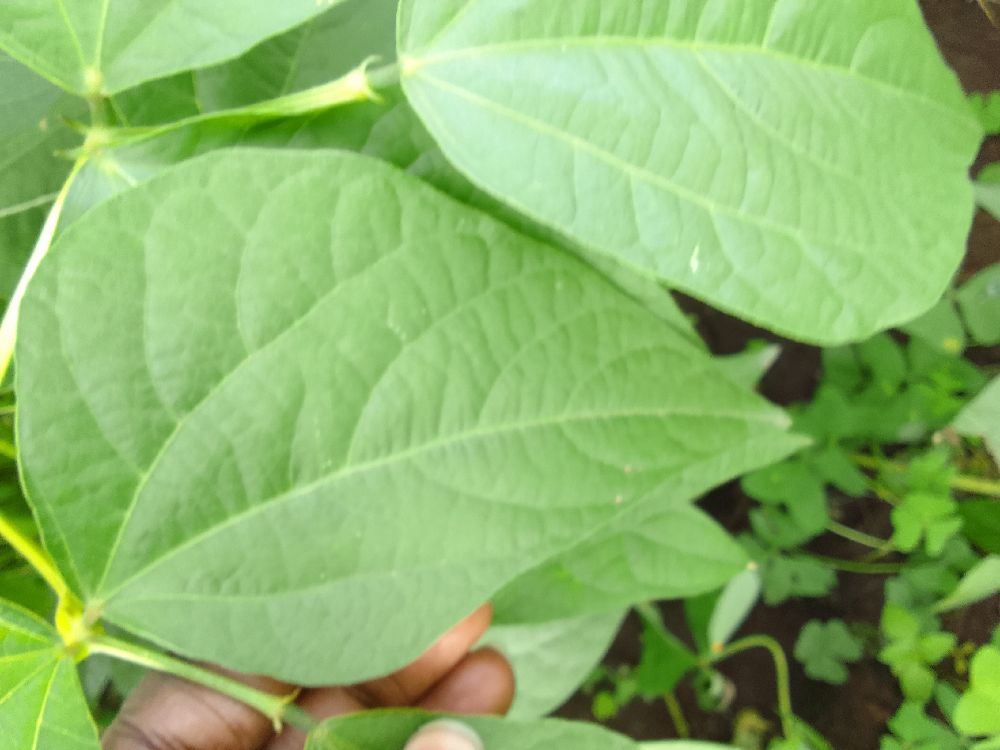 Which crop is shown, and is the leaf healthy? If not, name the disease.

common bean, healthy
